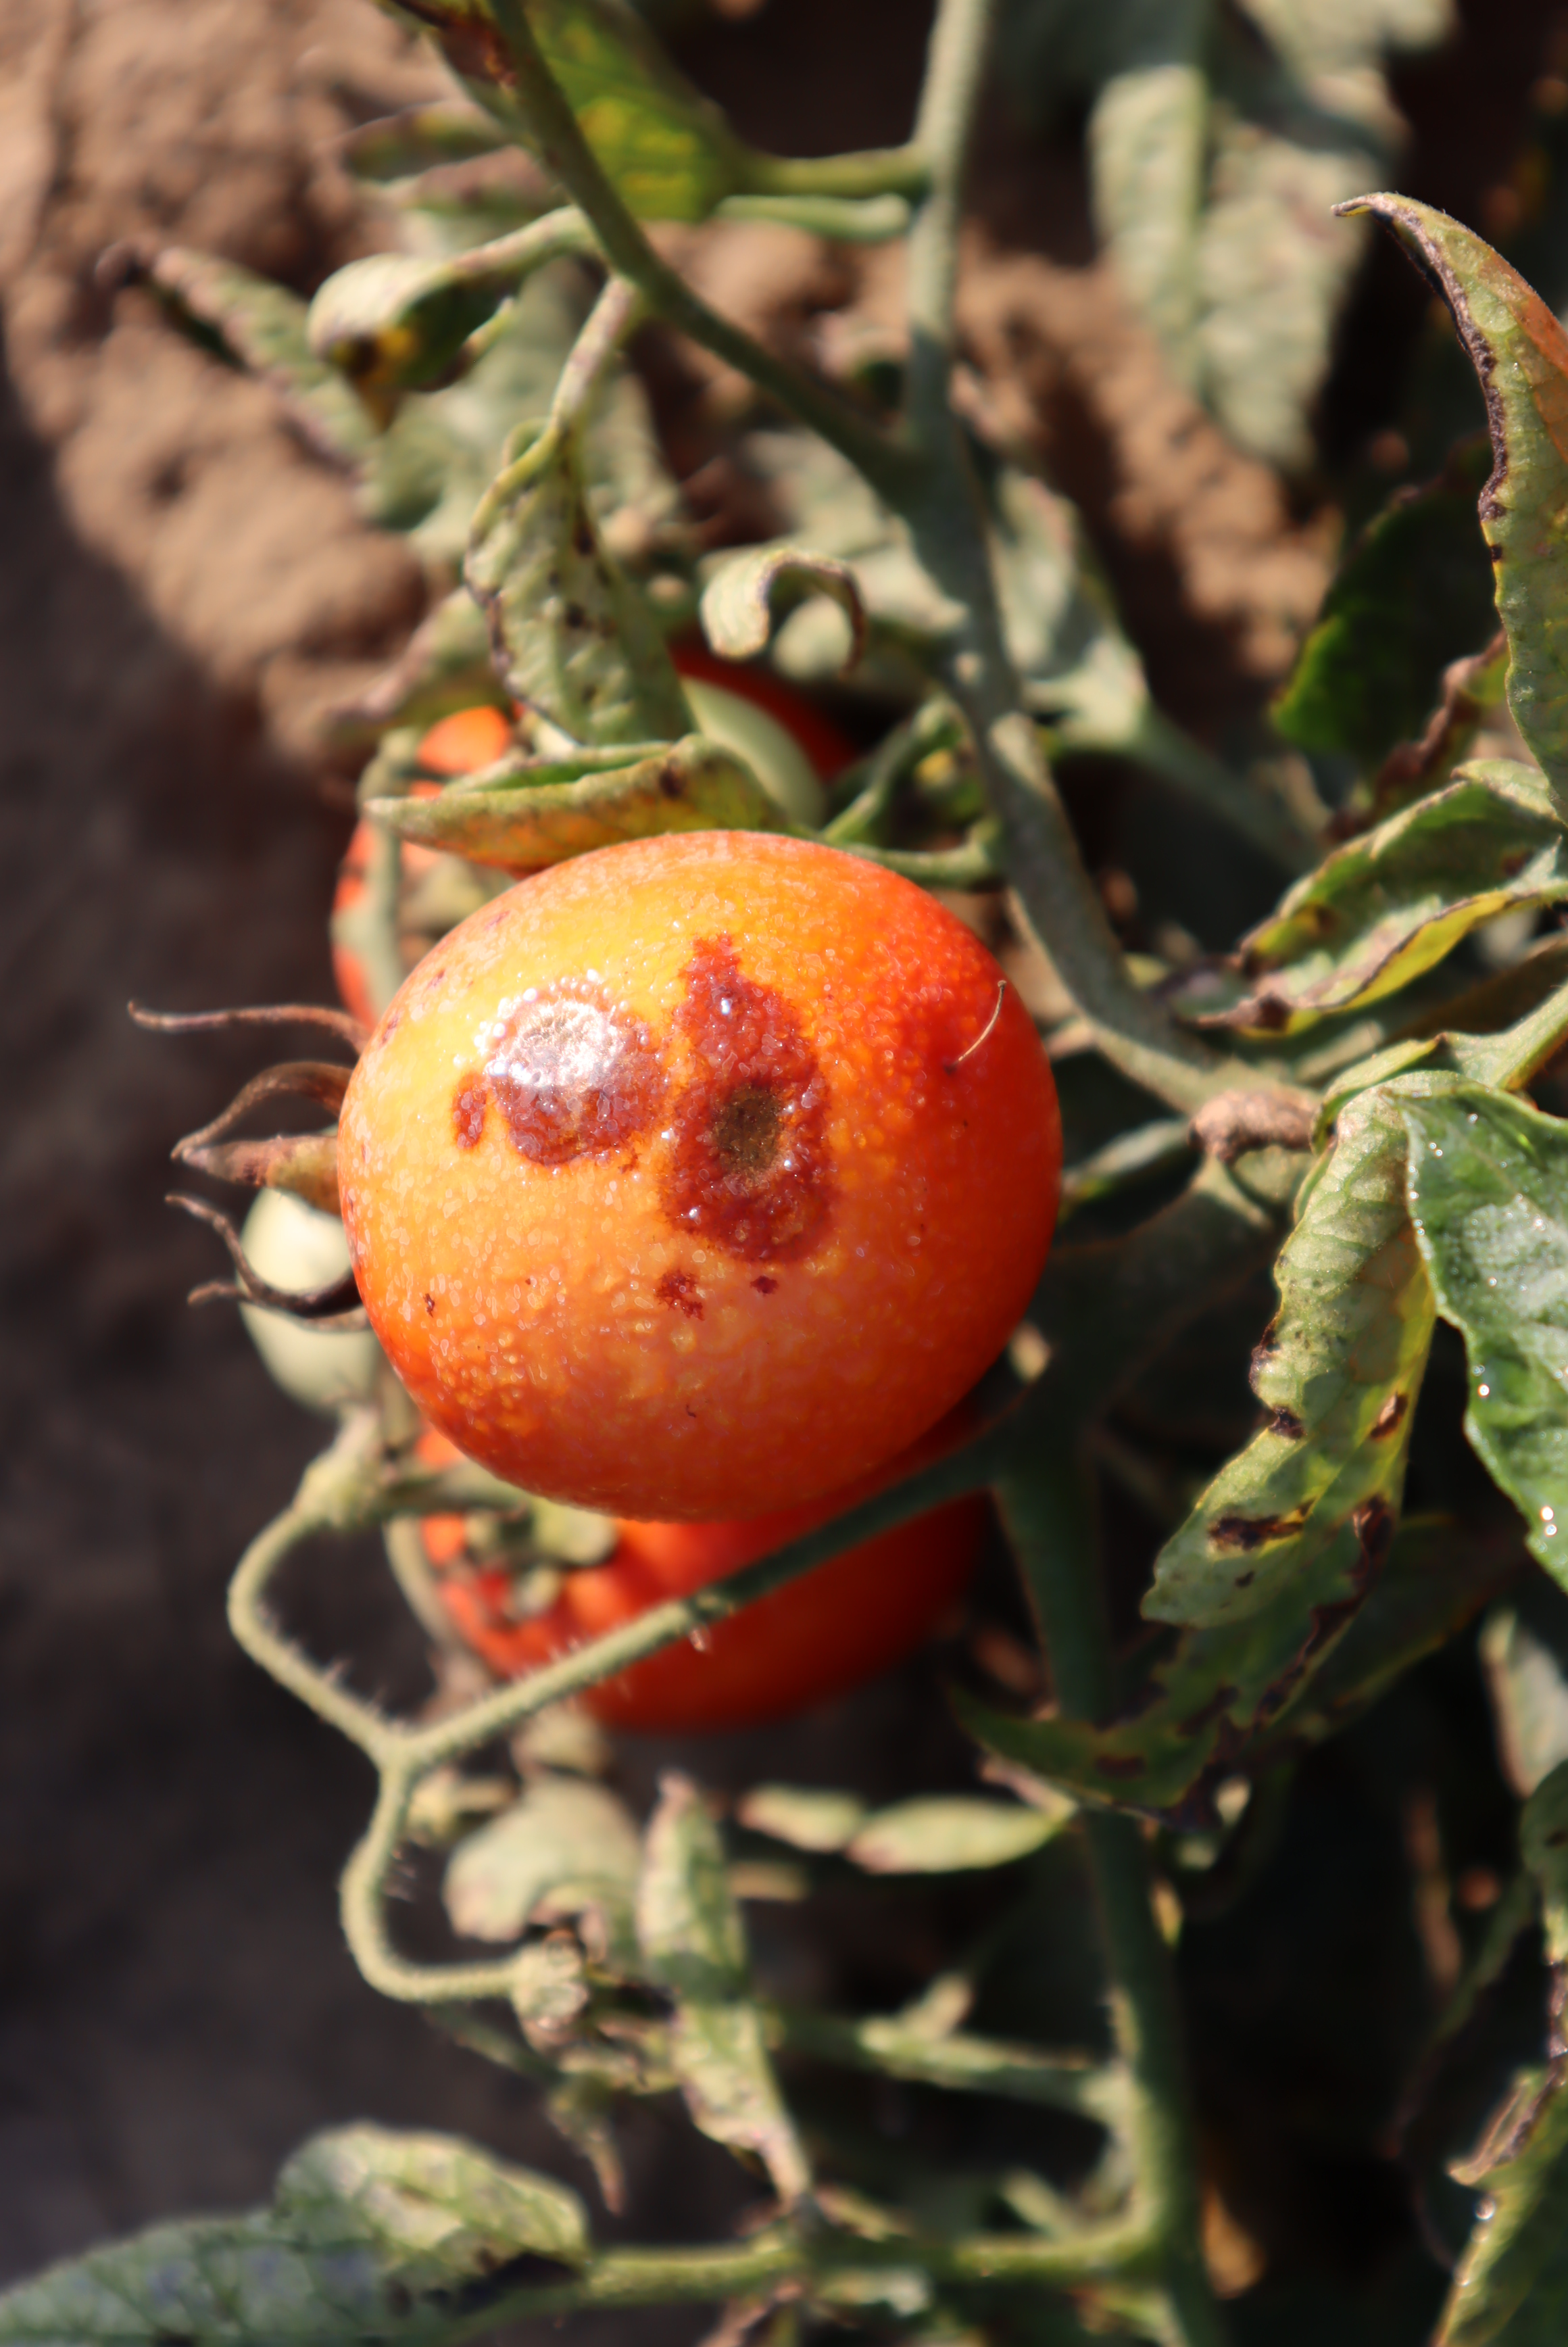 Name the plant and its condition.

tomato, bacterial spot, drought
